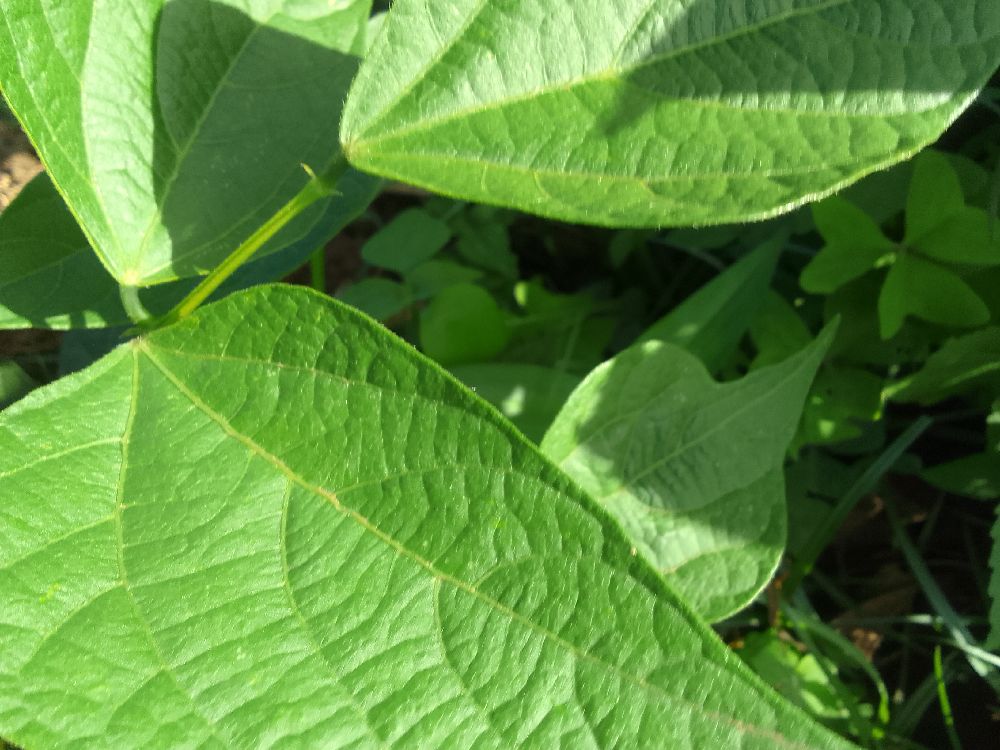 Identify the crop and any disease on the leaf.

common bean, healthy
